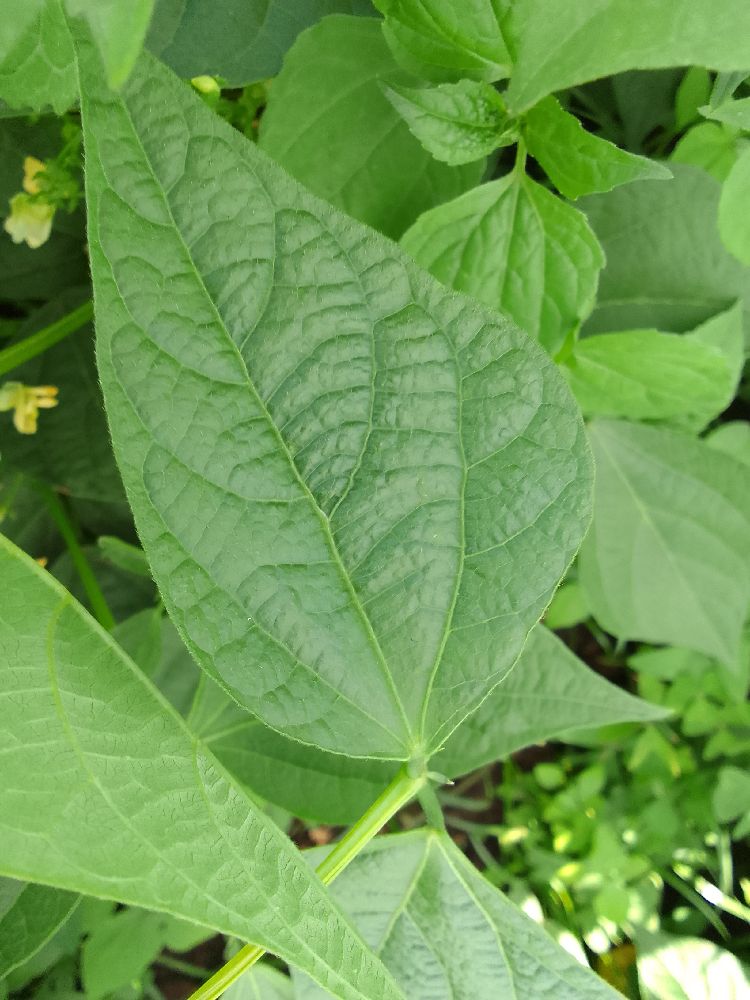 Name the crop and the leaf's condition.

common bean, healthy
